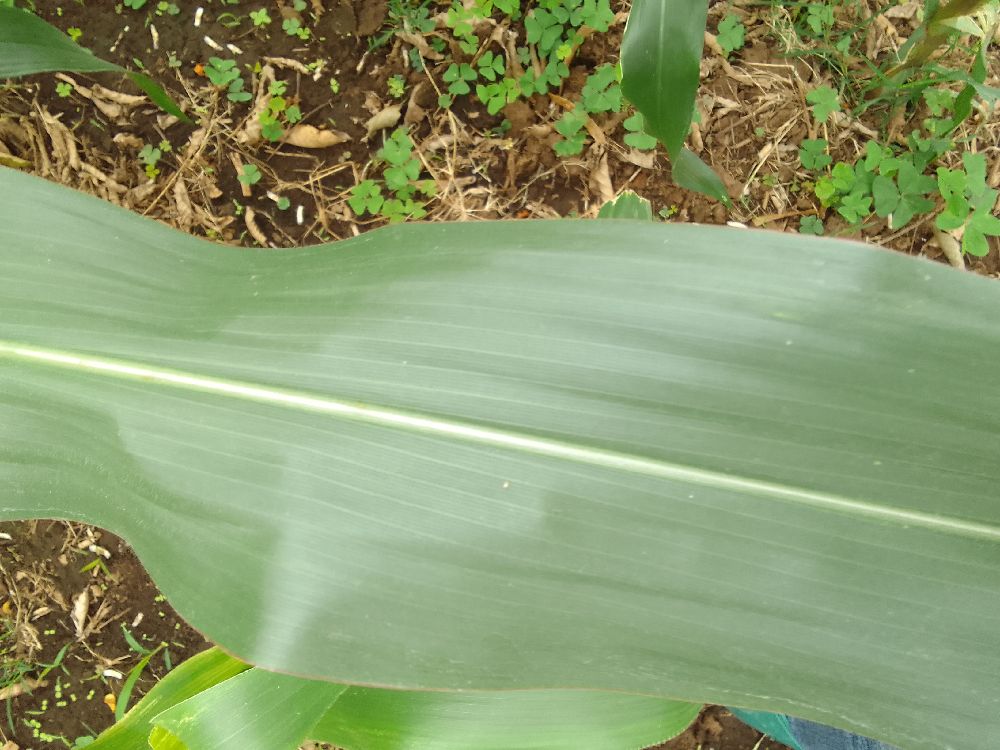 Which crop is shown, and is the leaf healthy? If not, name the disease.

maize, healthy
